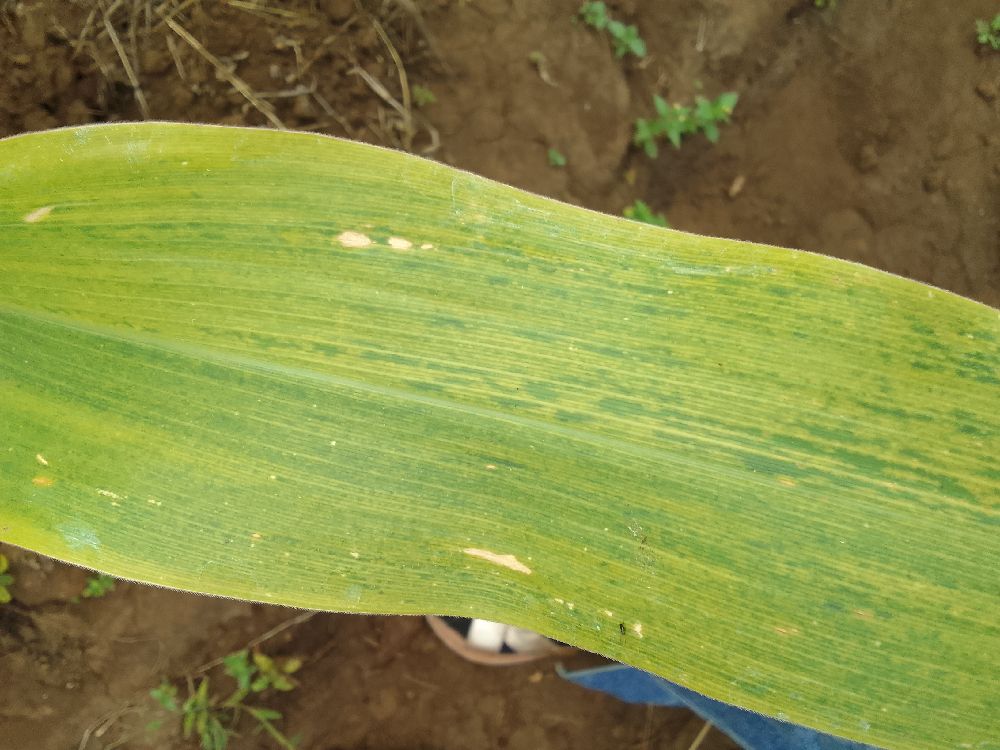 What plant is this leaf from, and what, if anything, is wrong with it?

maize, maize lethal necrosis
